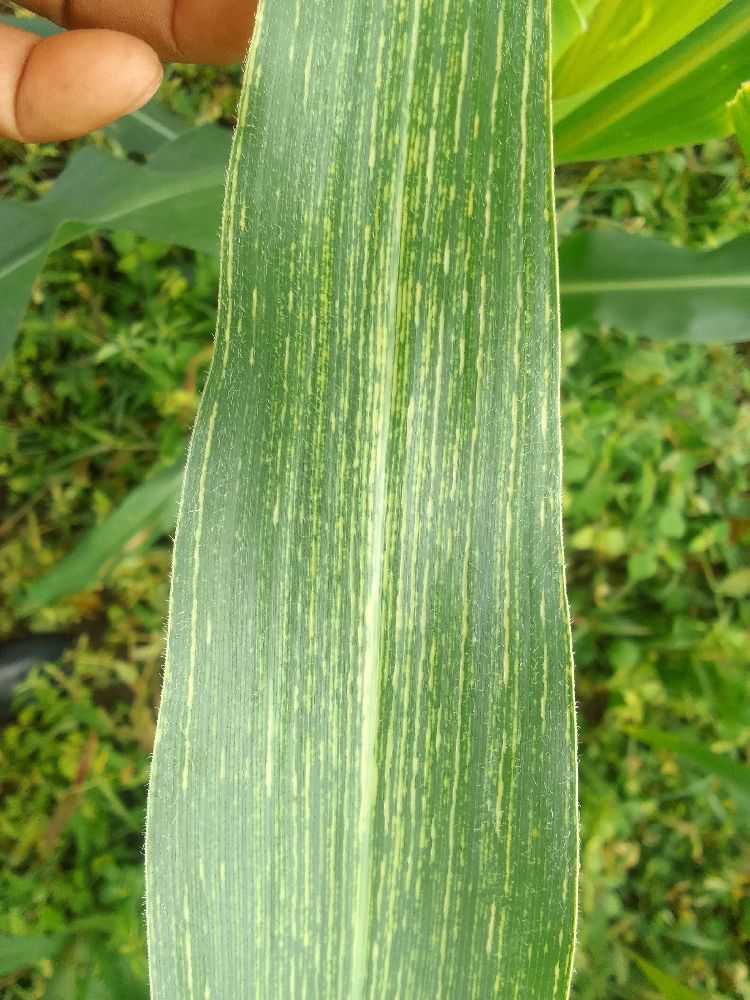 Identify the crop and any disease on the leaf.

maize, maize lethal necrosis
